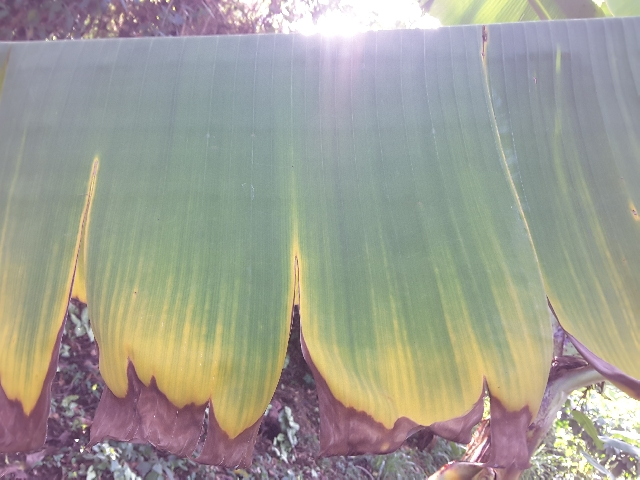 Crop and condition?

banana, fusarium wilt race 1
